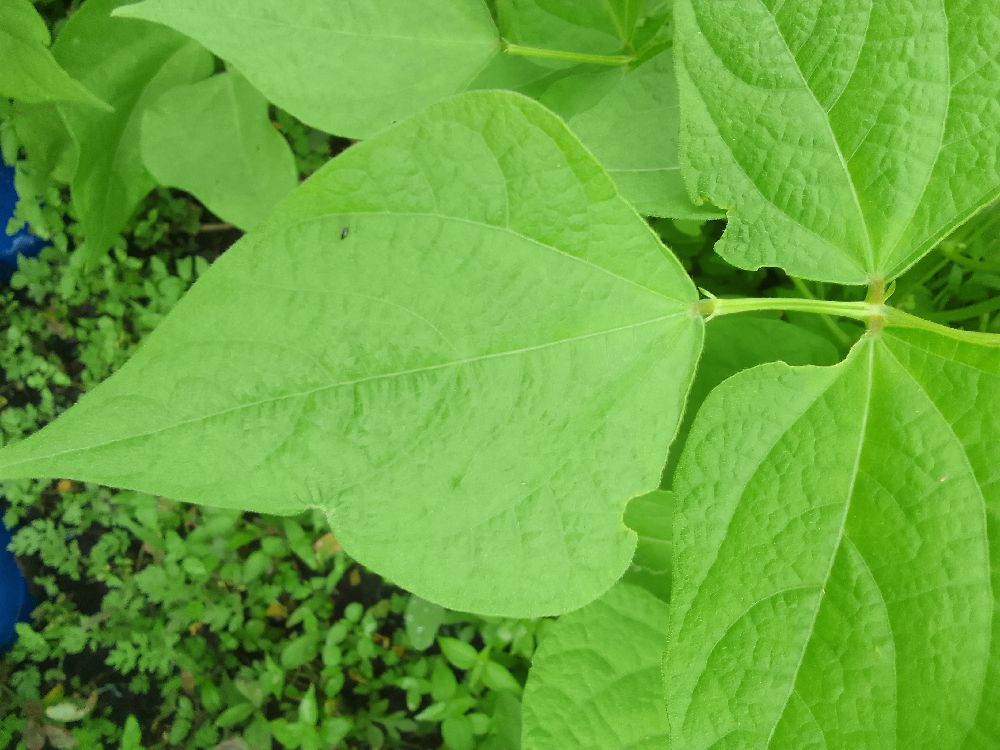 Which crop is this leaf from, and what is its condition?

common bean, healthy
